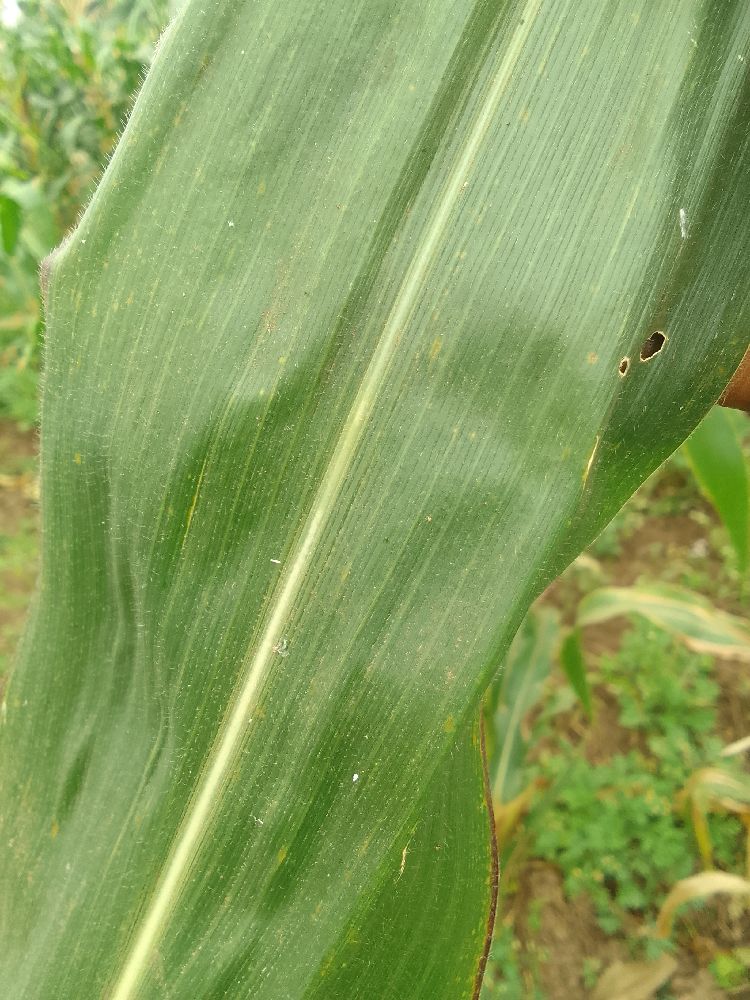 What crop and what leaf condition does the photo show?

maize, healthy
